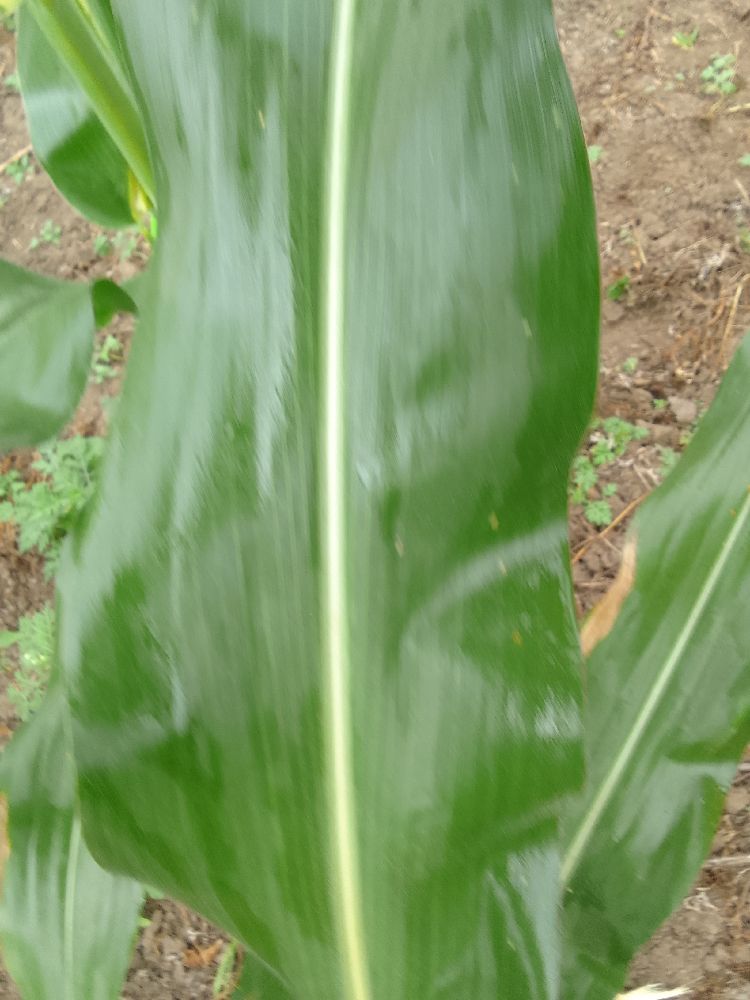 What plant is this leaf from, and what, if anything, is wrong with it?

maize, healthy
